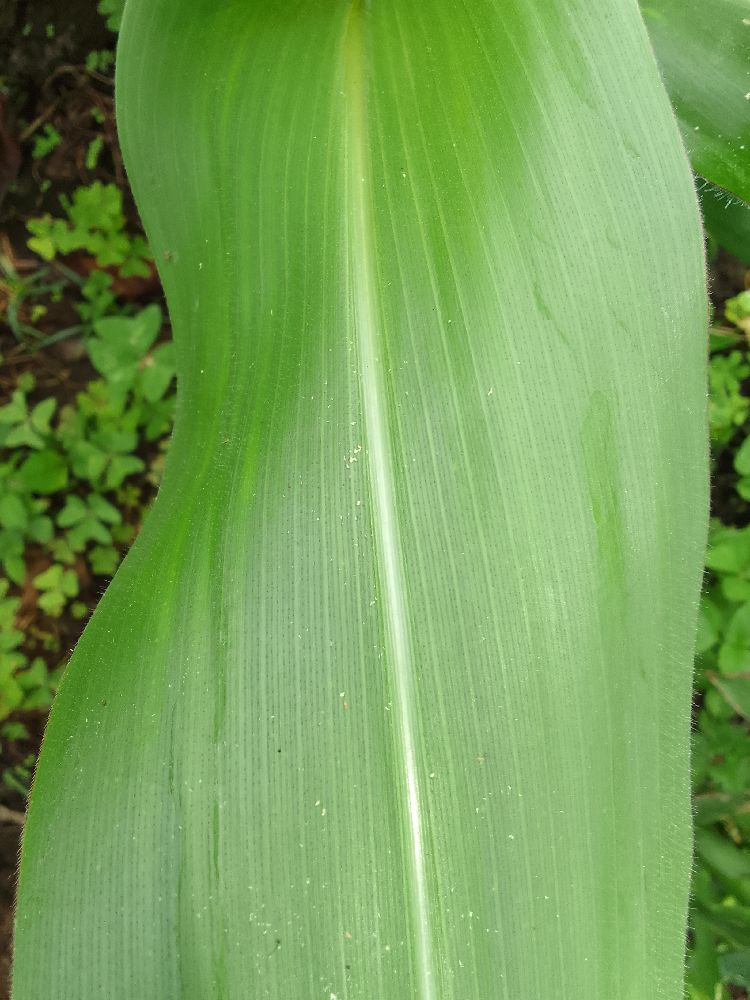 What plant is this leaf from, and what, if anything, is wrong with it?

maize, healthy
